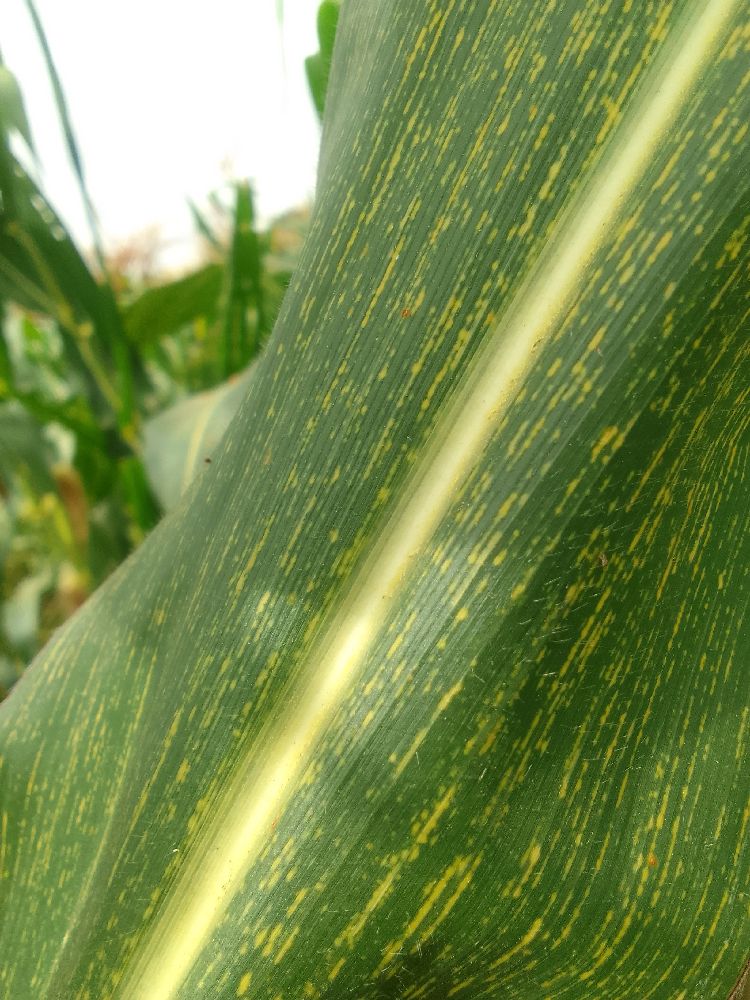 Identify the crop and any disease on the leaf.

maize, maize streak virus
